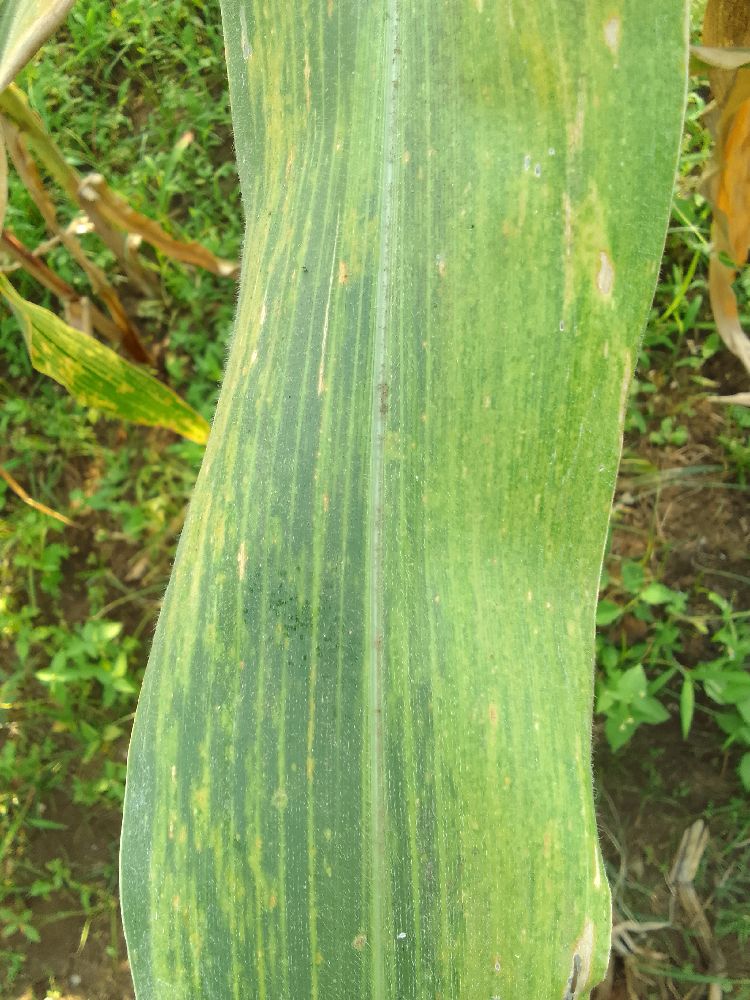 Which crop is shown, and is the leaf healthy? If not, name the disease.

maize, maize lethal necrosis
